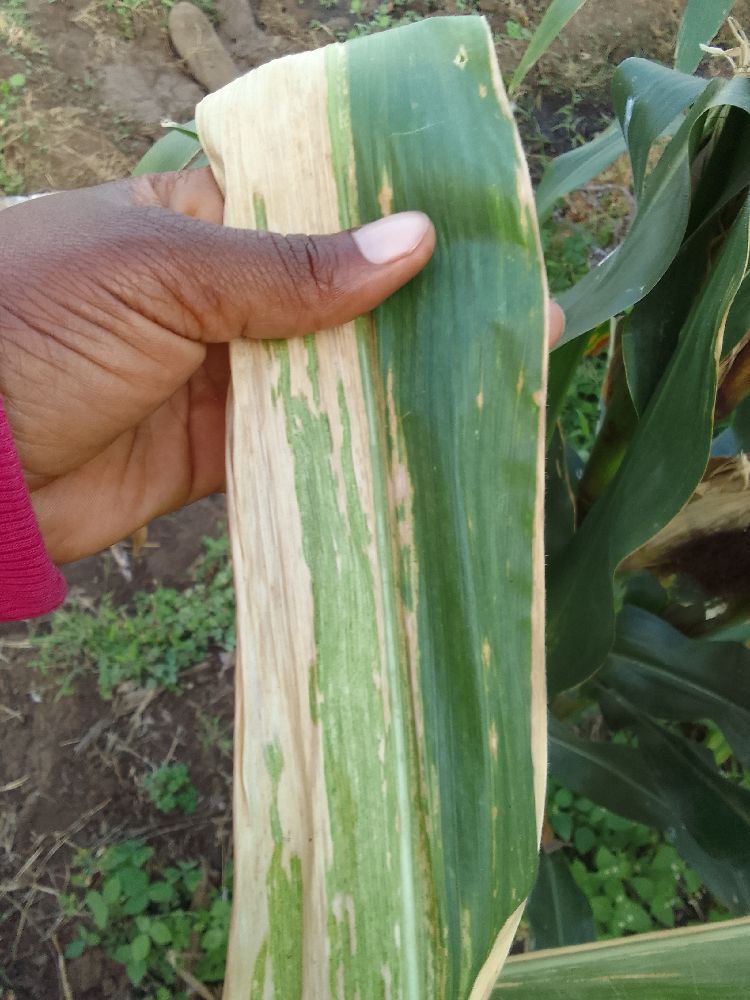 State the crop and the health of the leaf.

maize, maize lethal necrosis
